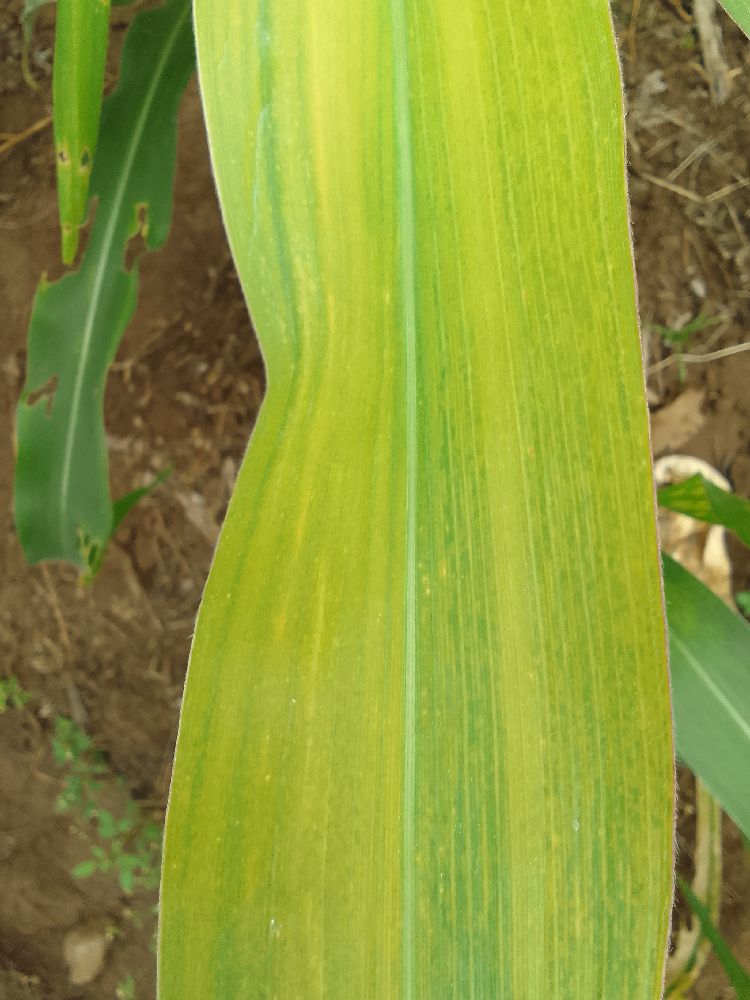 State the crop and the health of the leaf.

maize, maize lethal necrosis
